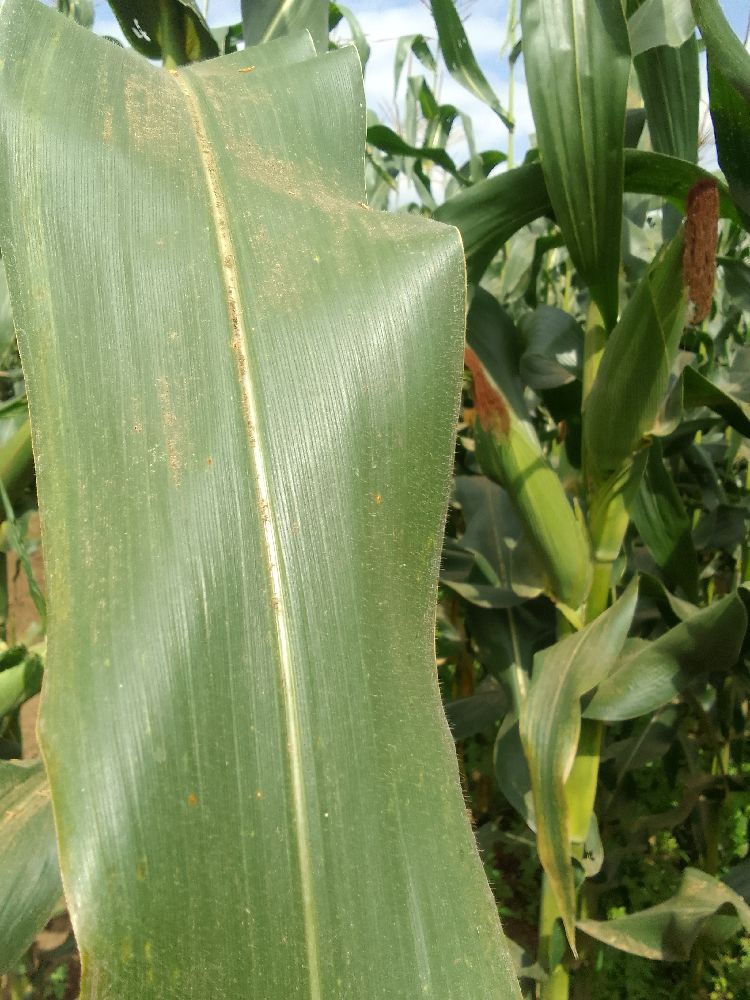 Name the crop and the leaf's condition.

maize, healthy
